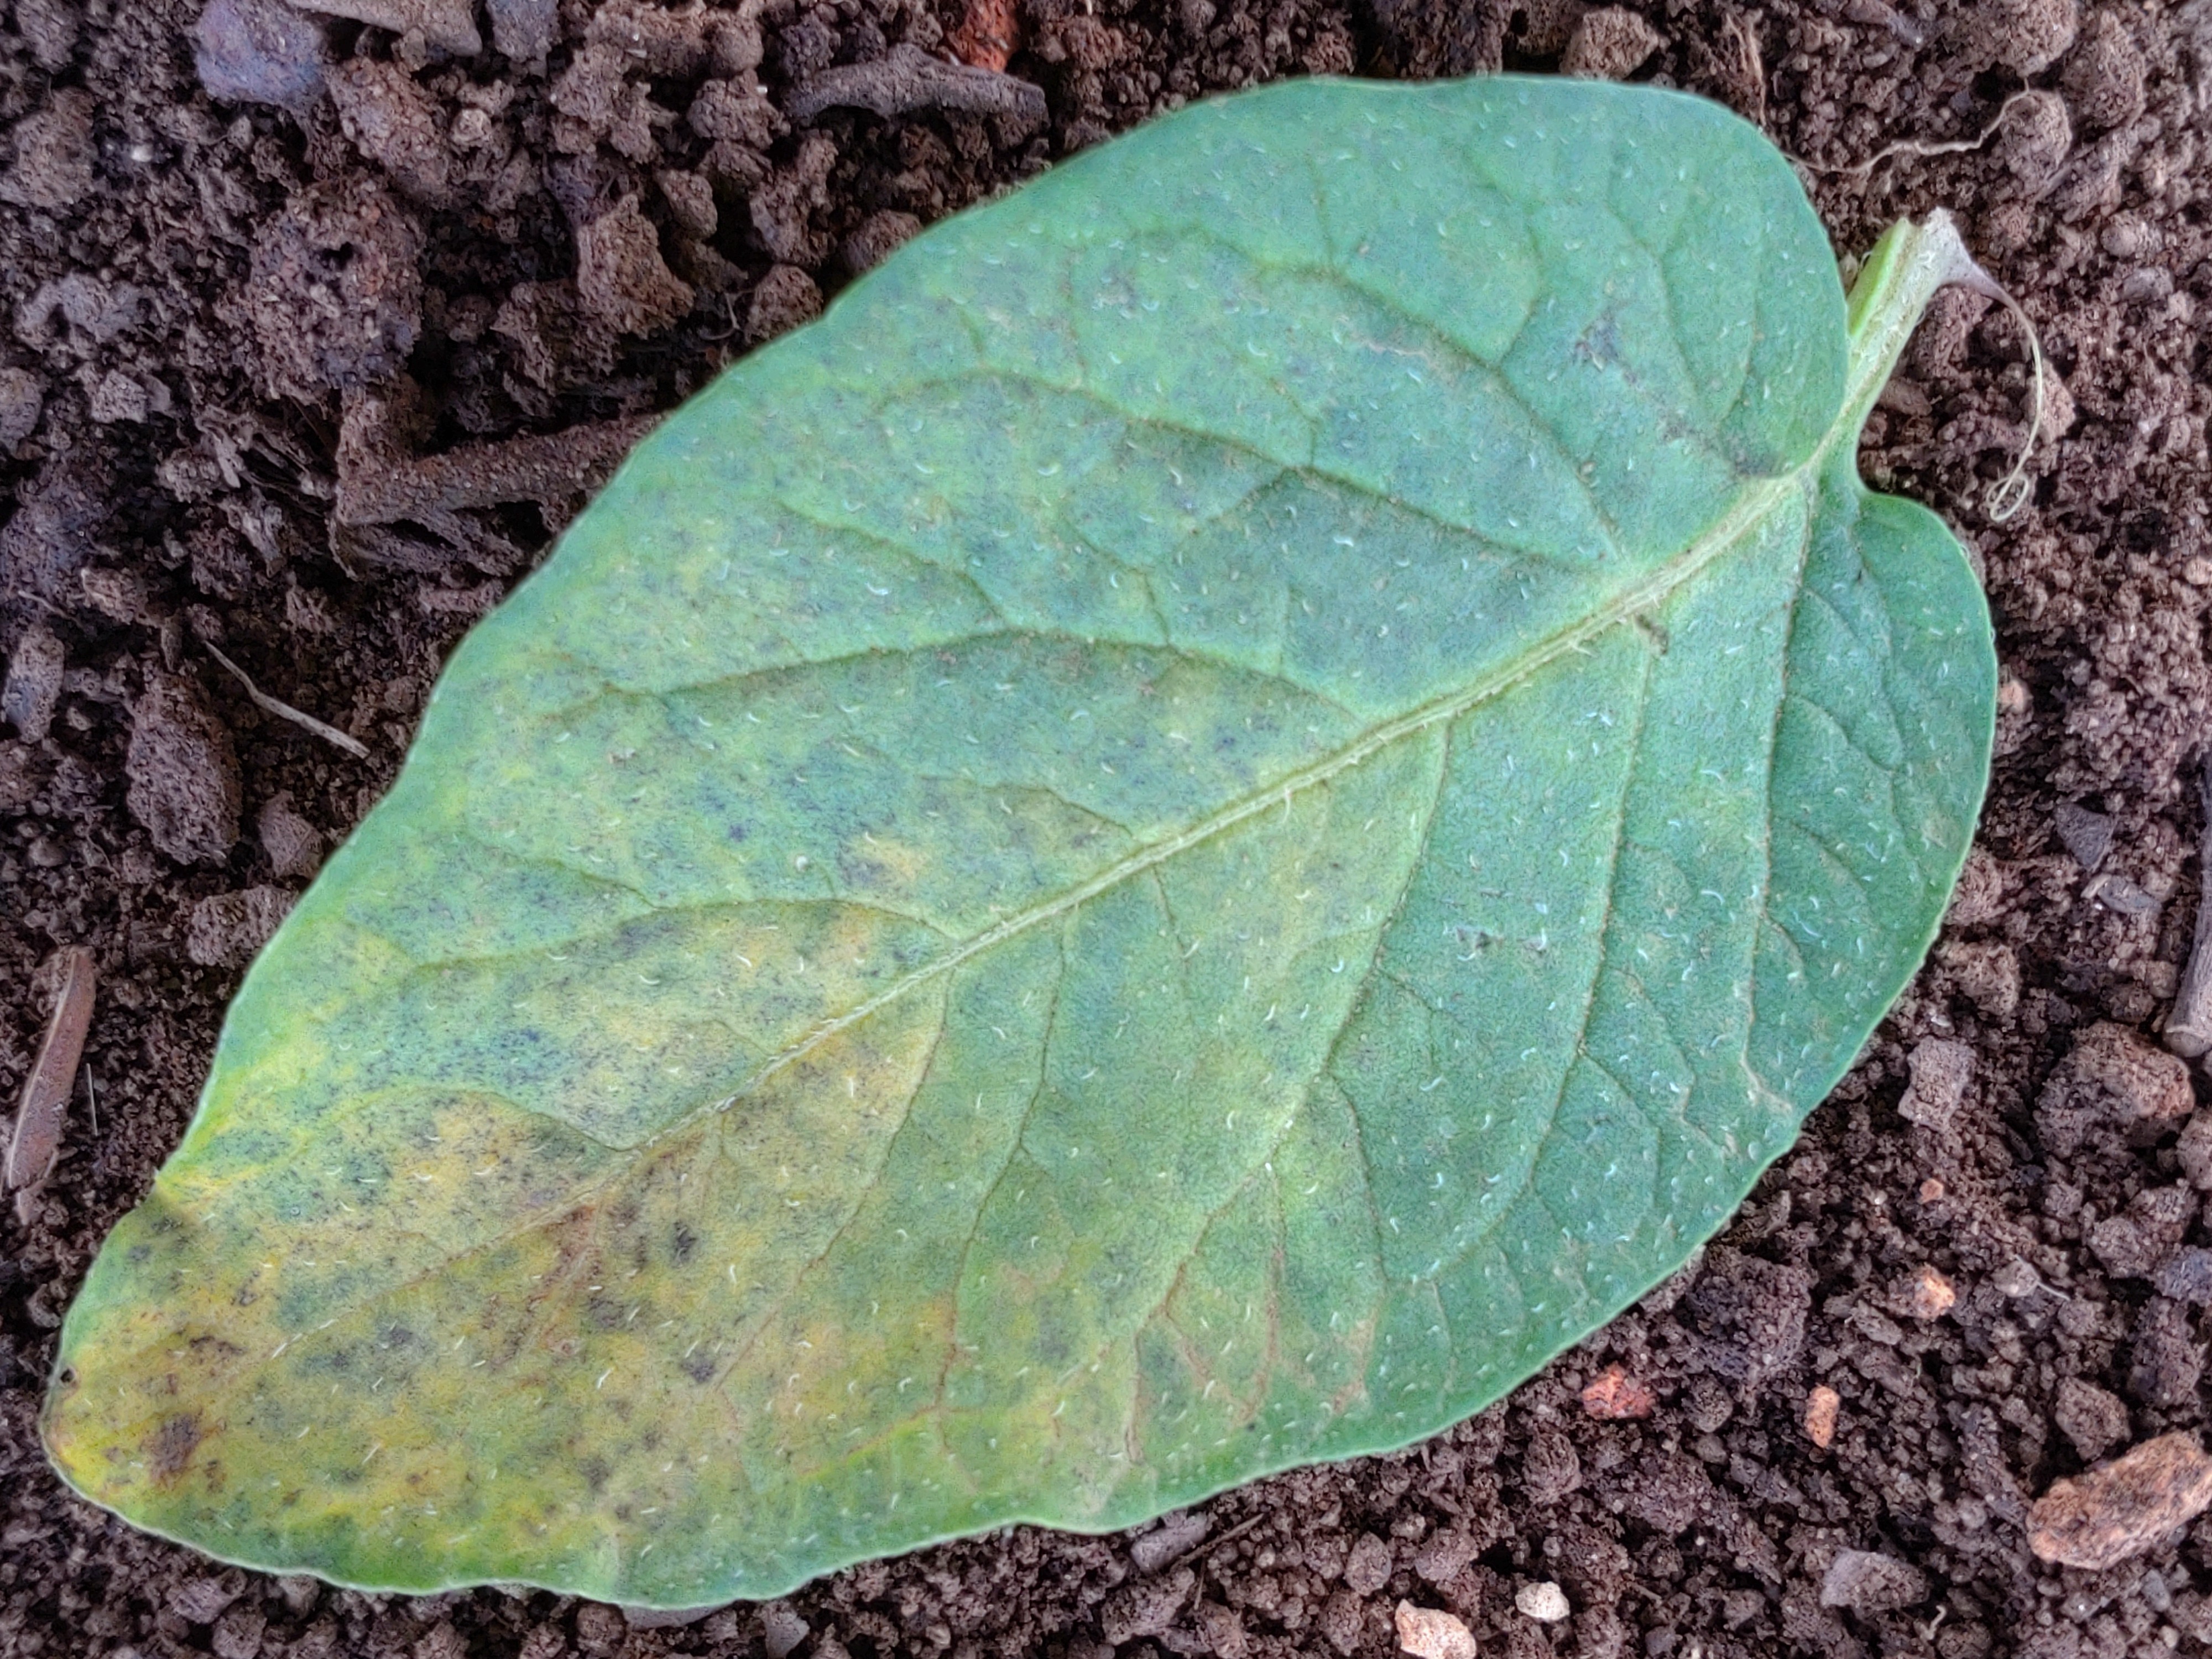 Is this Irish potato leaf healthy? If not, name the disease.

late blight
